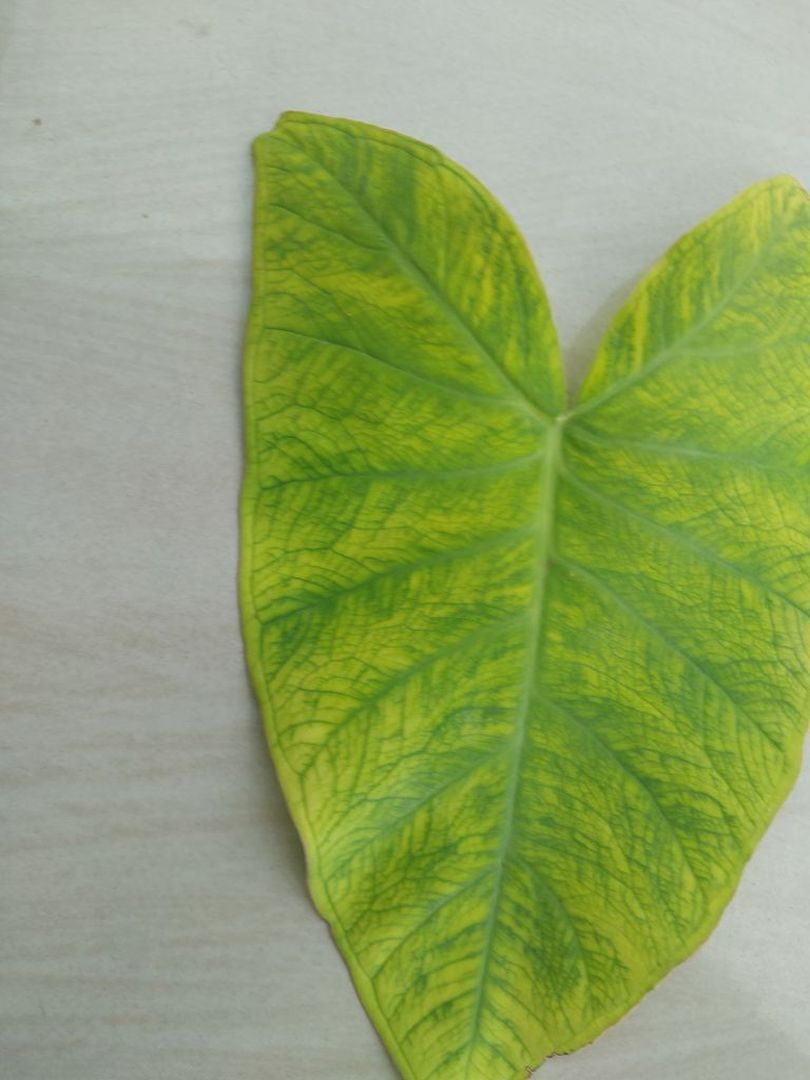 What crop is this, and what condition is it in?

taro, mosaic
